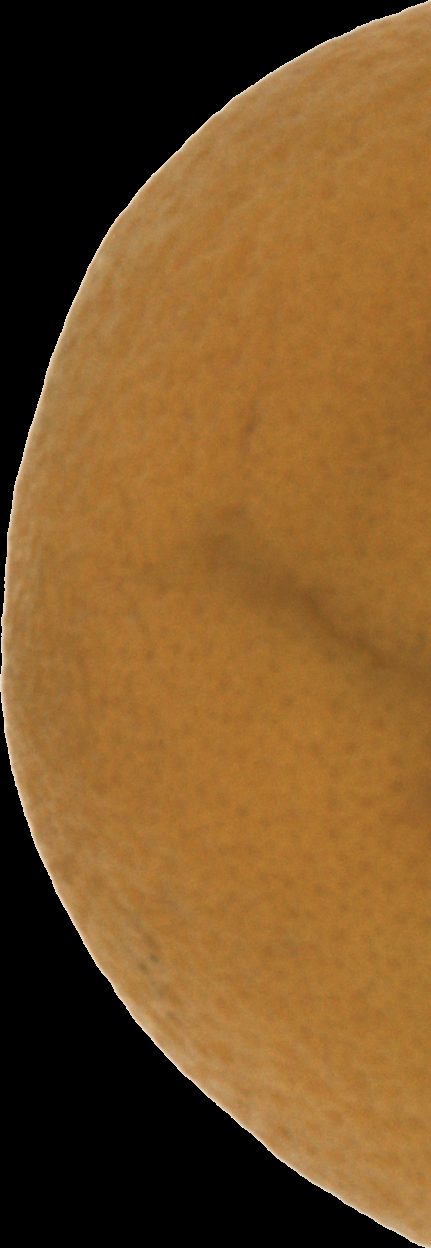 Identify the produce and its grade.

orange, bad
